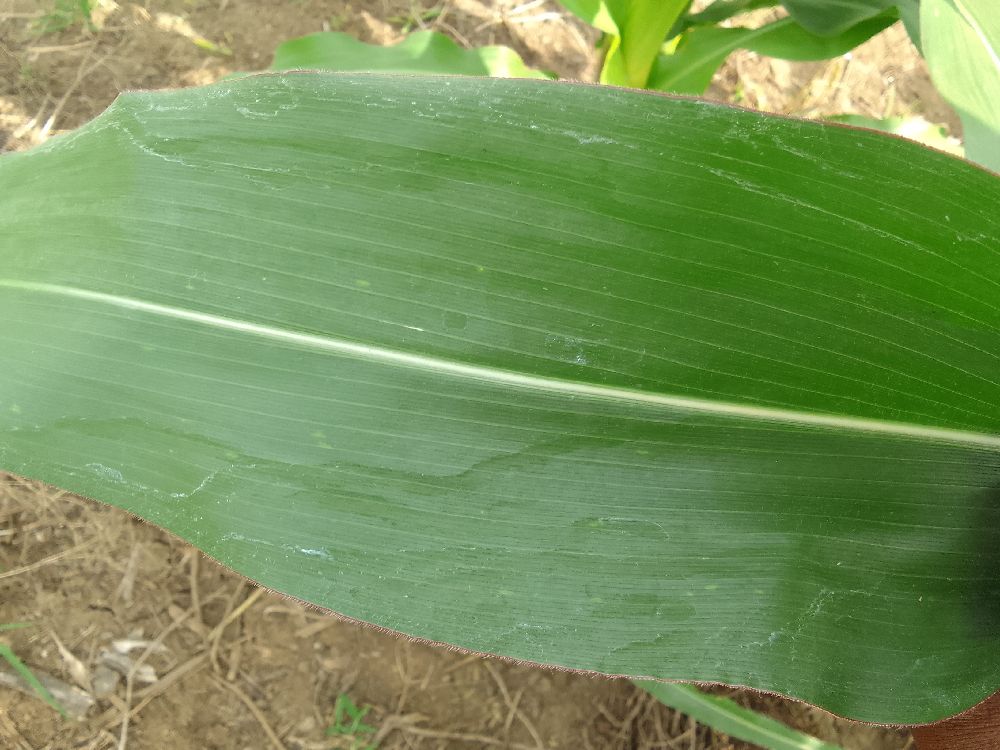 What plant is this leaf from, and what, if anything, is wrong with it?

maize, healthy
